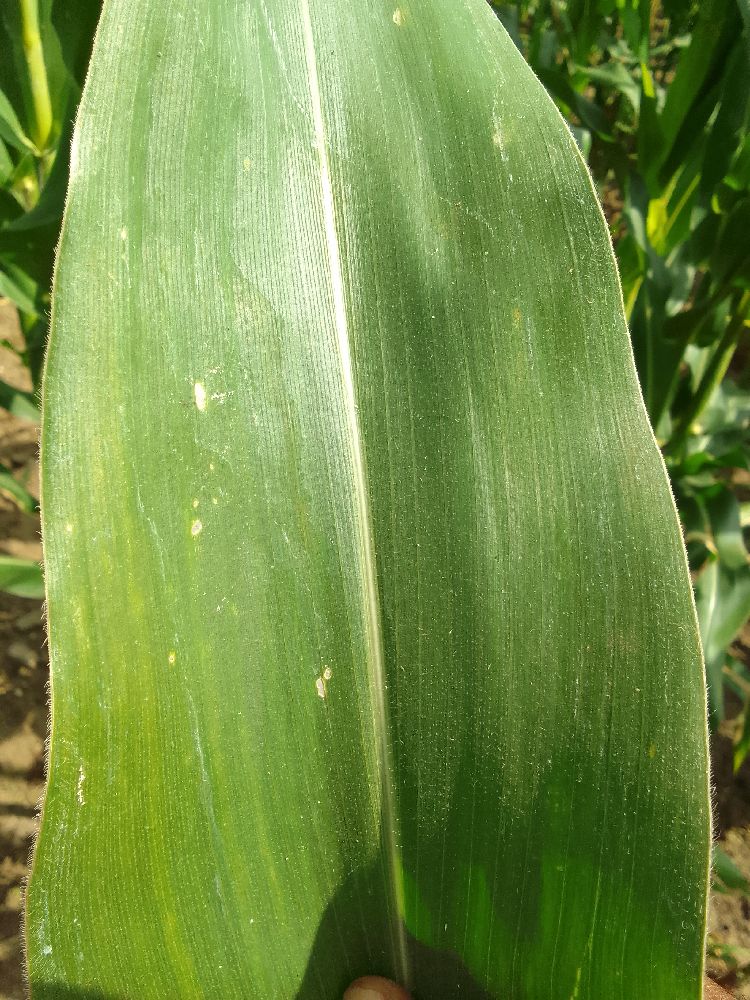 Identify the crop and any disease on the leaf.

maize, healthy
